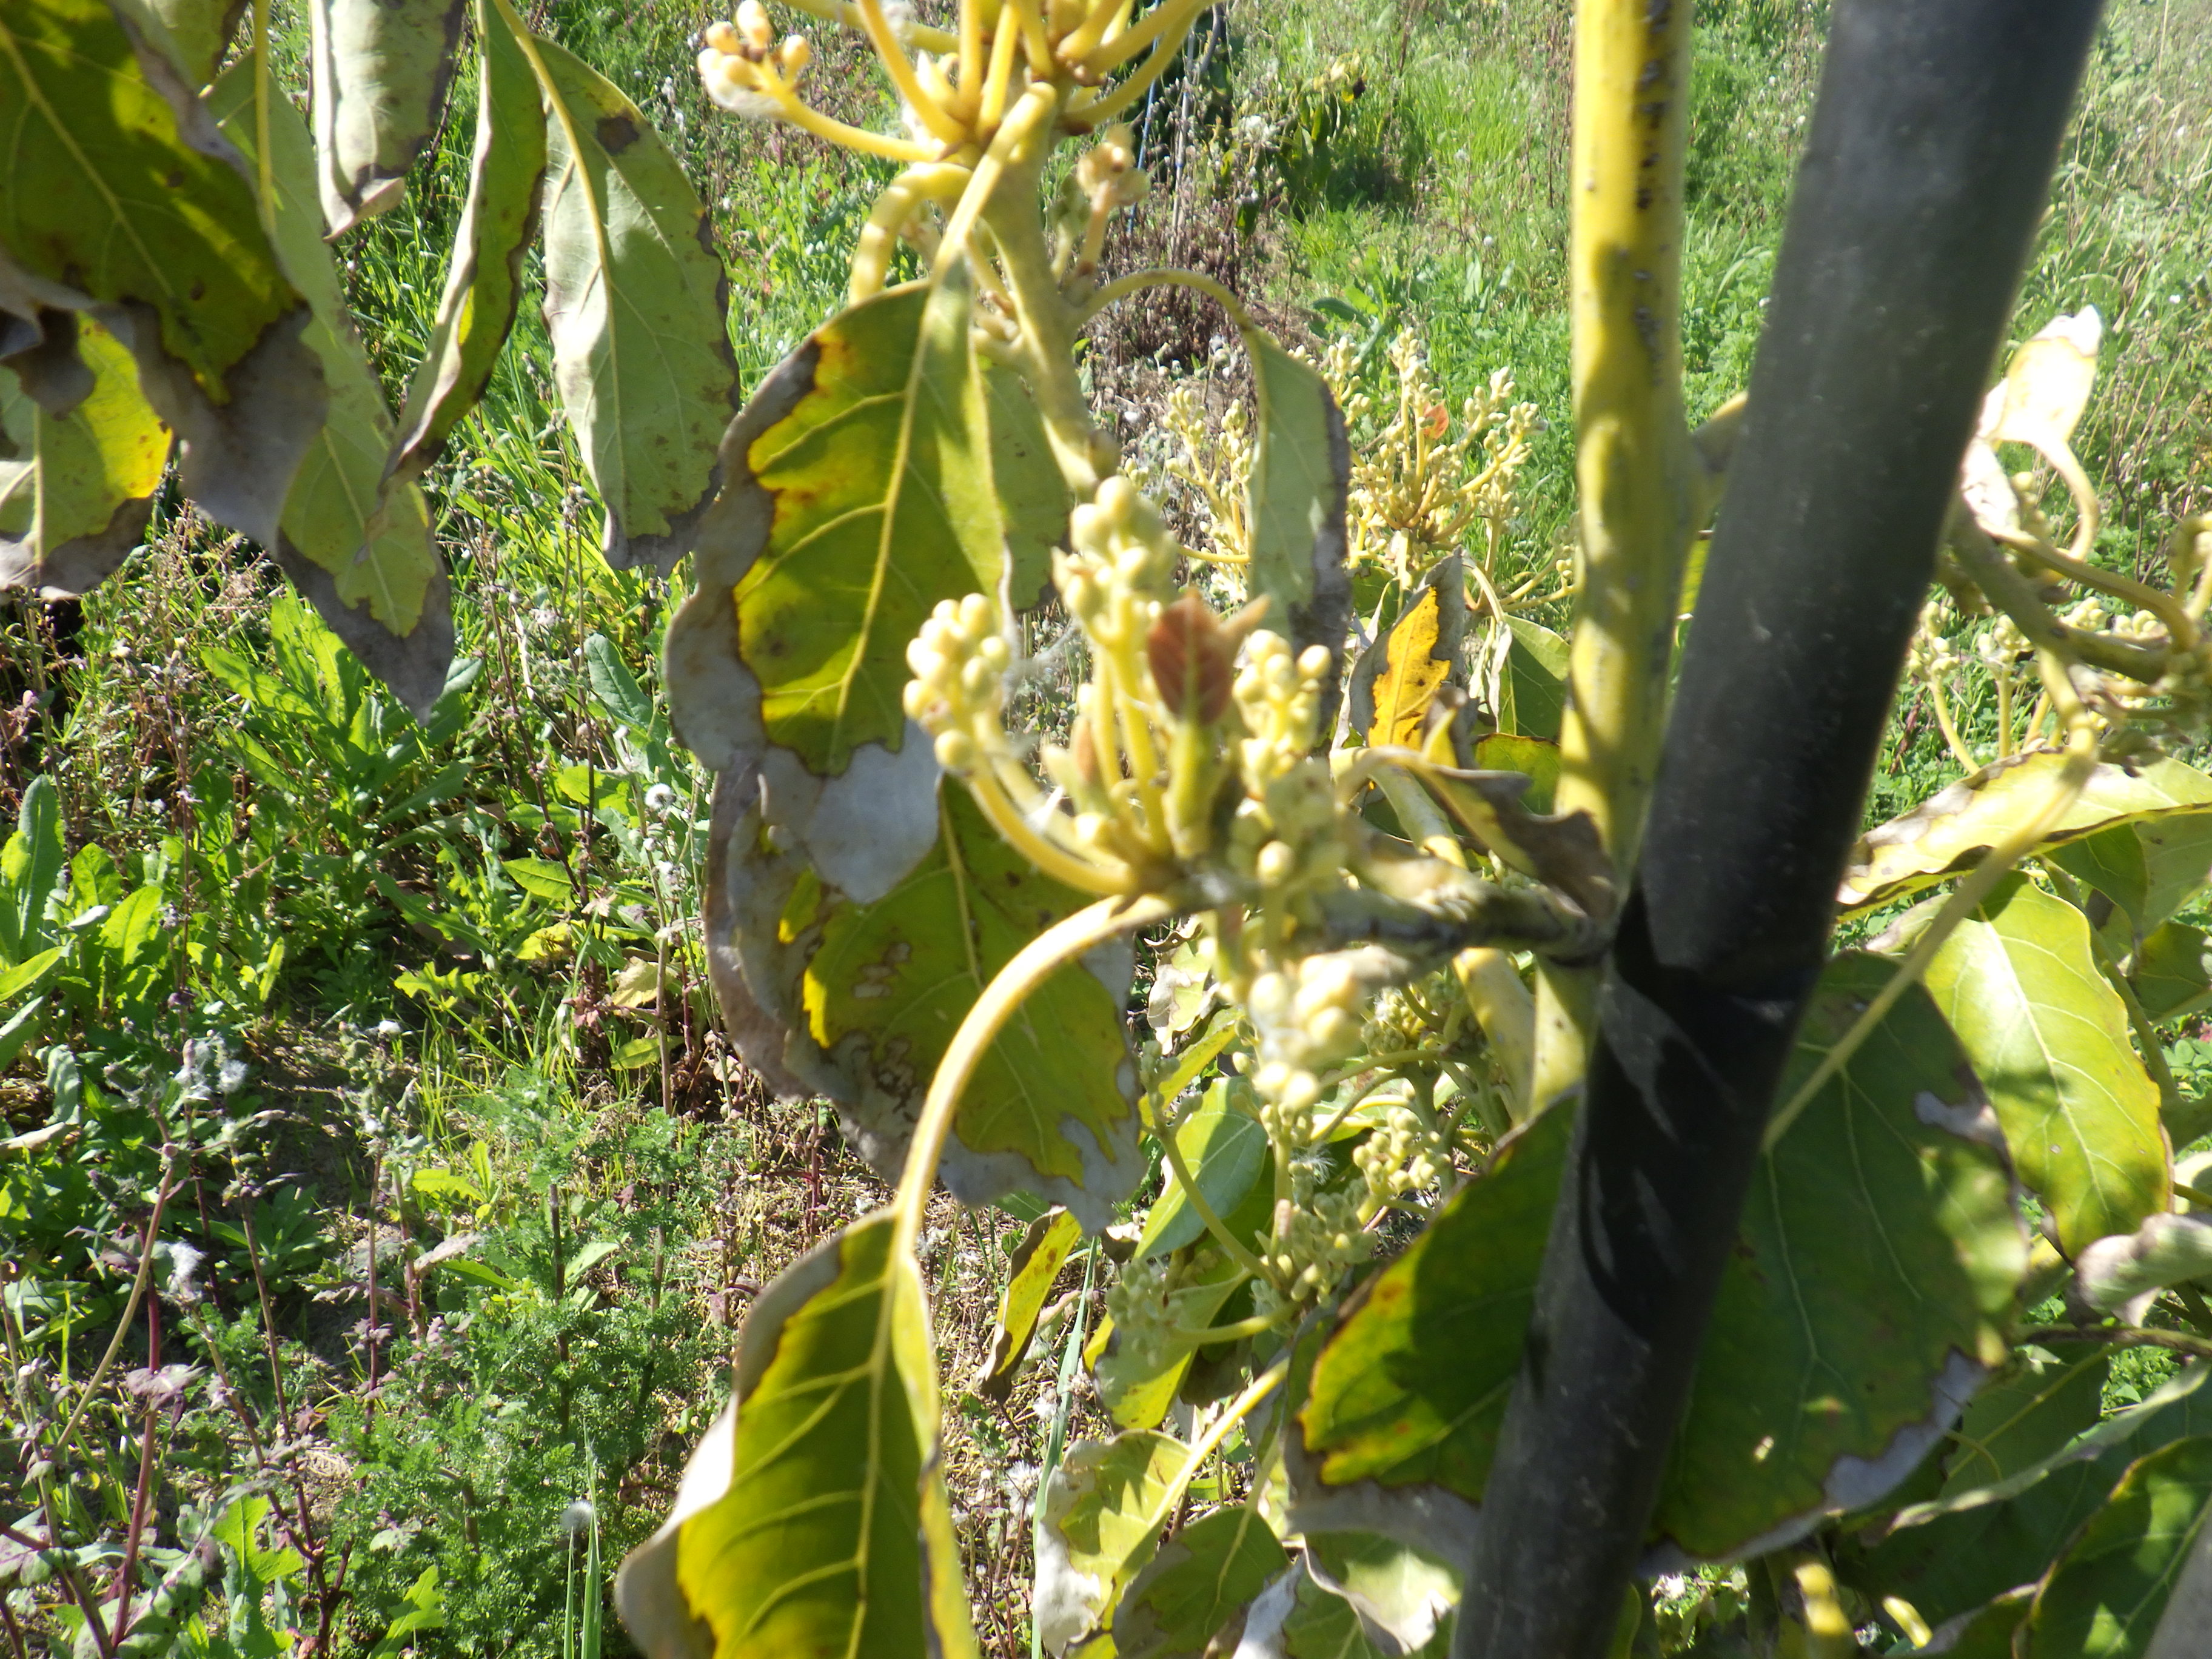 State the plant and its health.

avocado, frost damage
